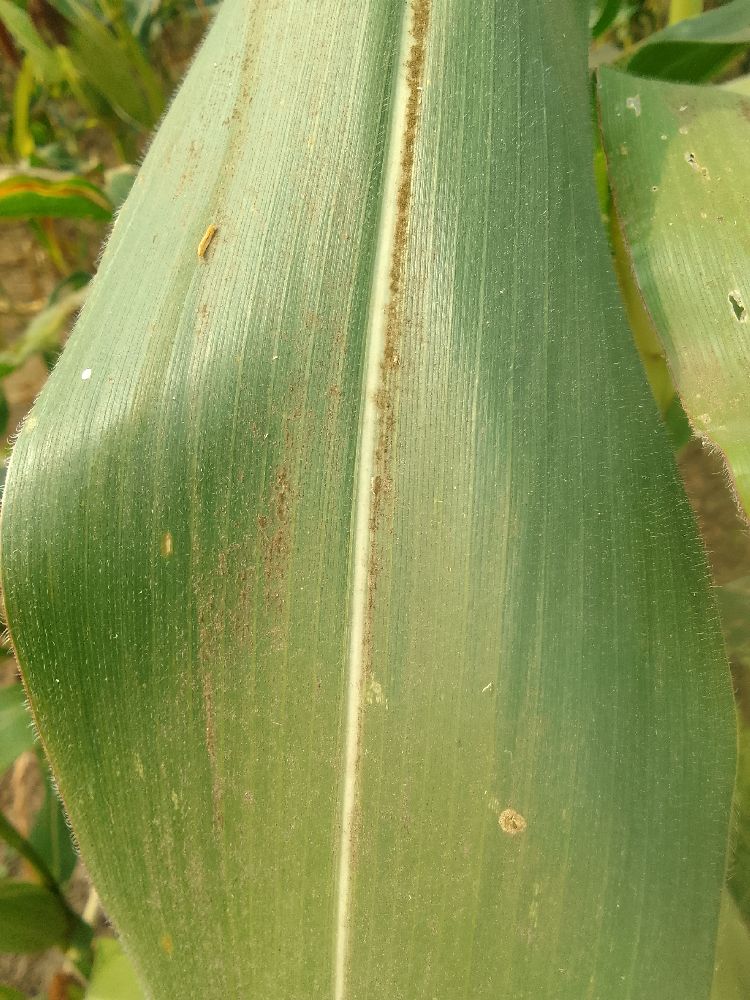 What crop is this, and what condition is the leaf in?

maize, healthy
